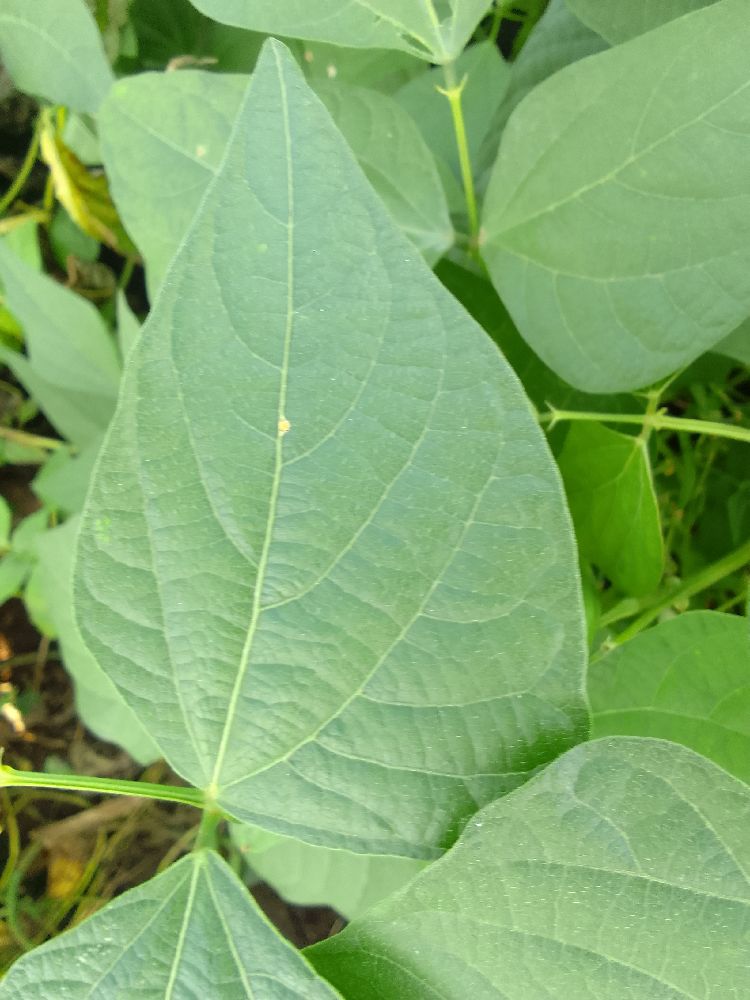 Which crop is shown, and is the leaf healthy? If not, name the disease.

common bean, healthy
